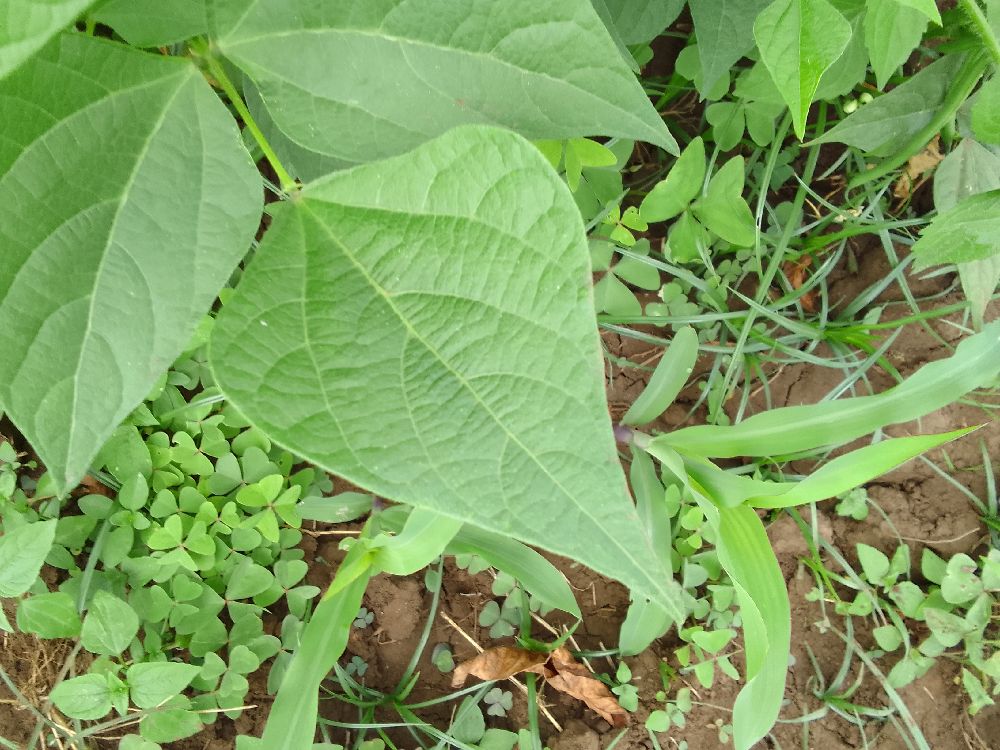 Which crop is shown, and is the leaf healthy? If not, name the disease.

common bean, healthy
